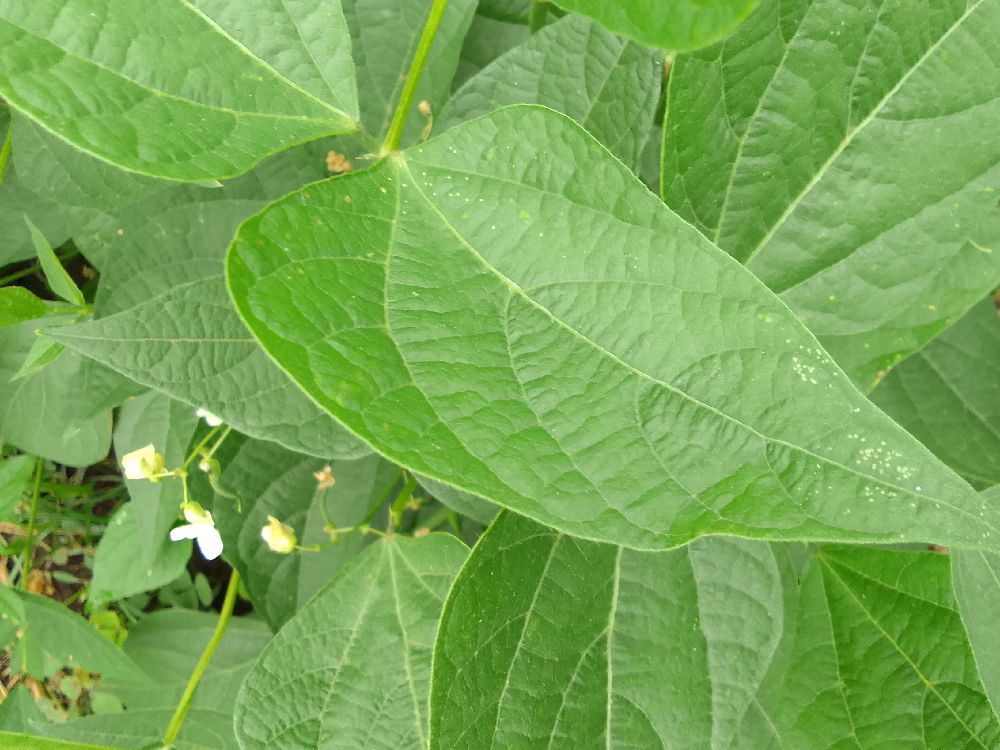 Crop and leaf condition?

common bean, healthy
